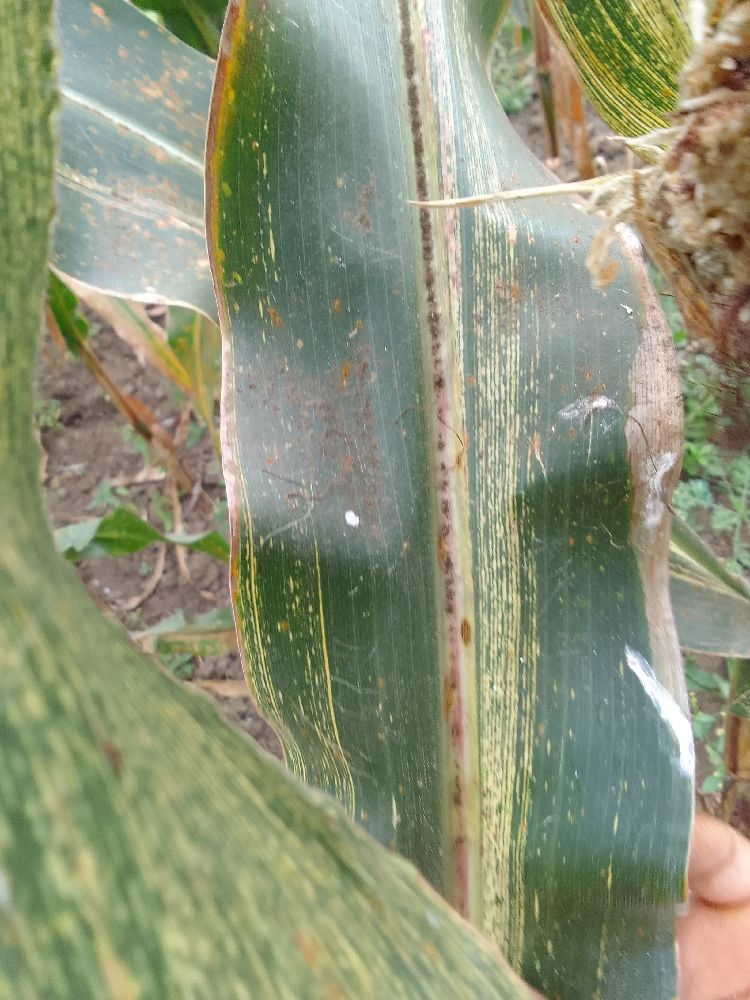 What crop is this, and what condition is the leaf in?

maize, maize streak virus
